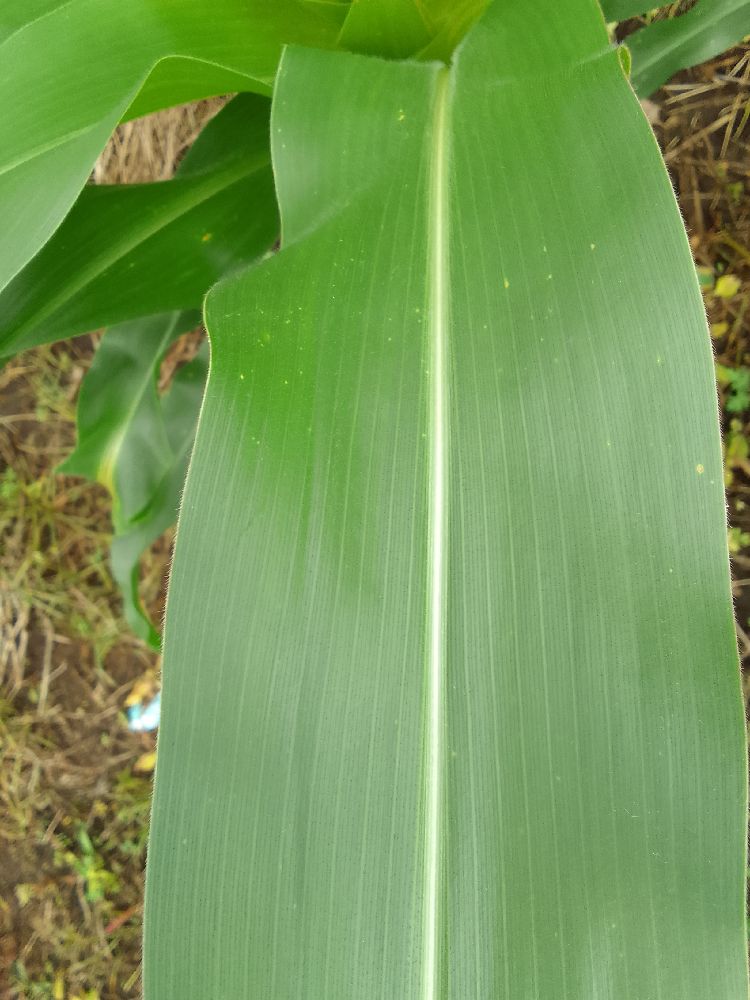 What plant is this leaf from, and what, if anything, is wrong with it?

maize, healthy
